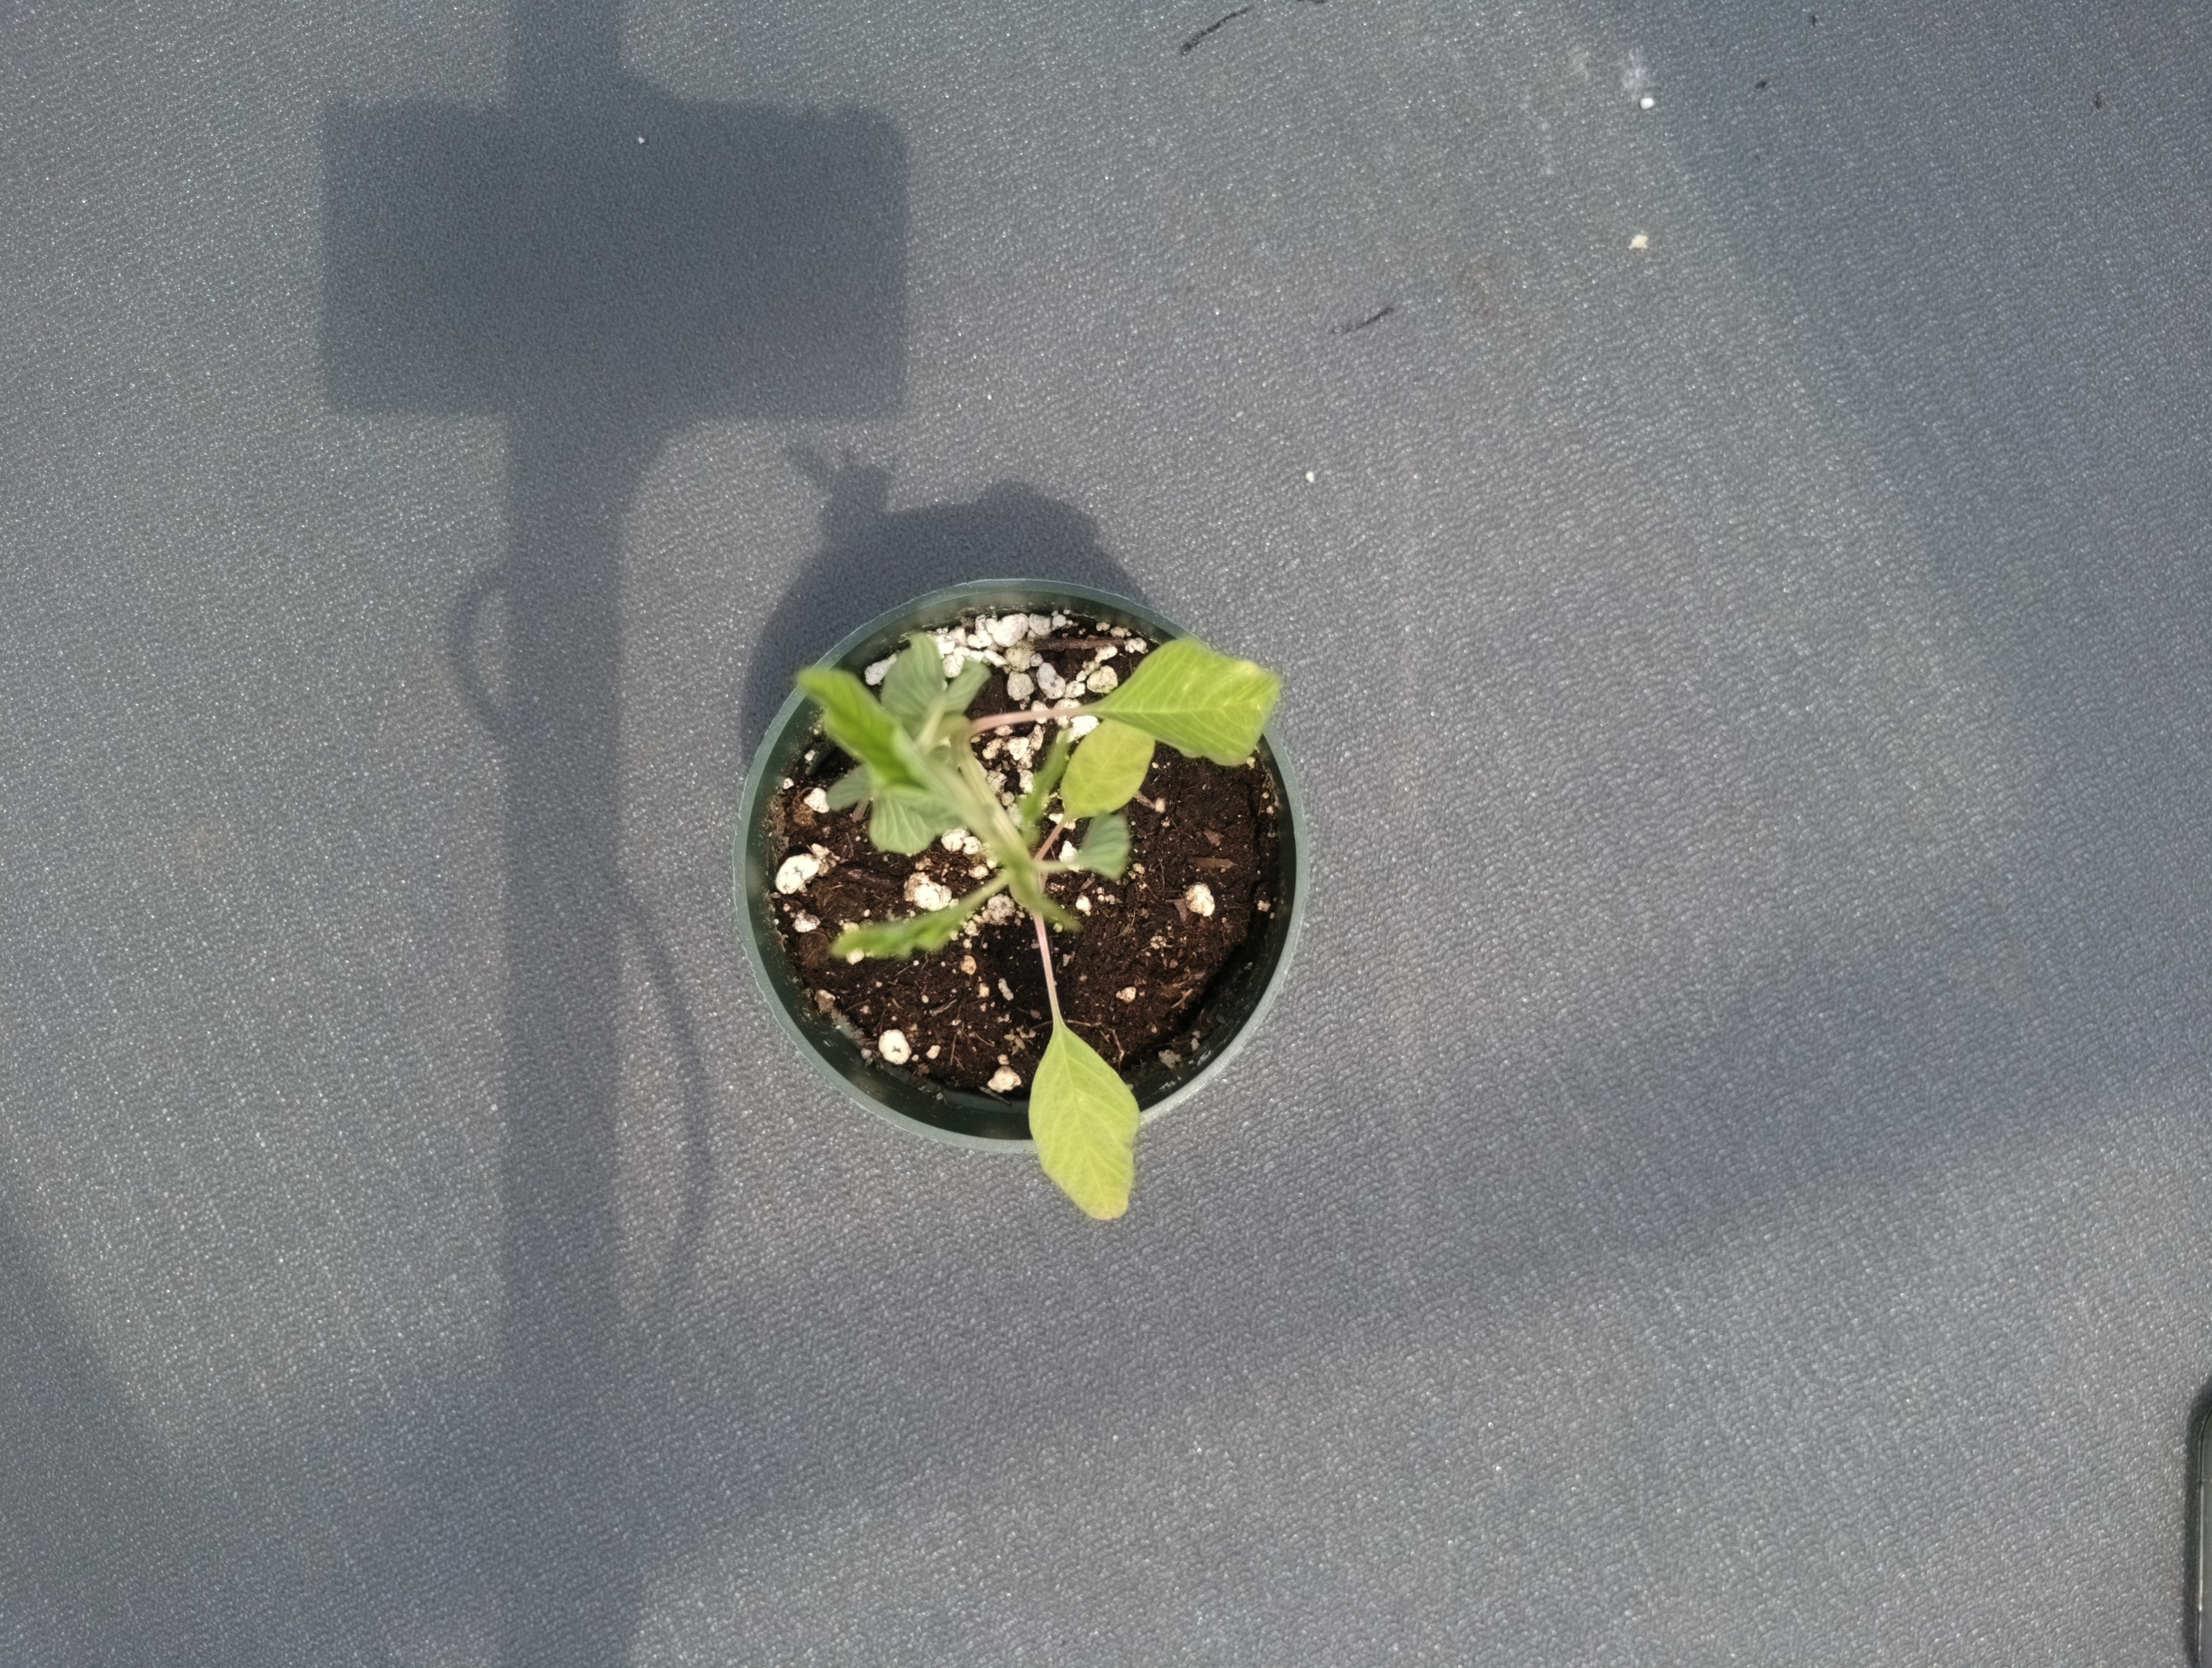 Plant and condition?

waterhemp, epinasty
